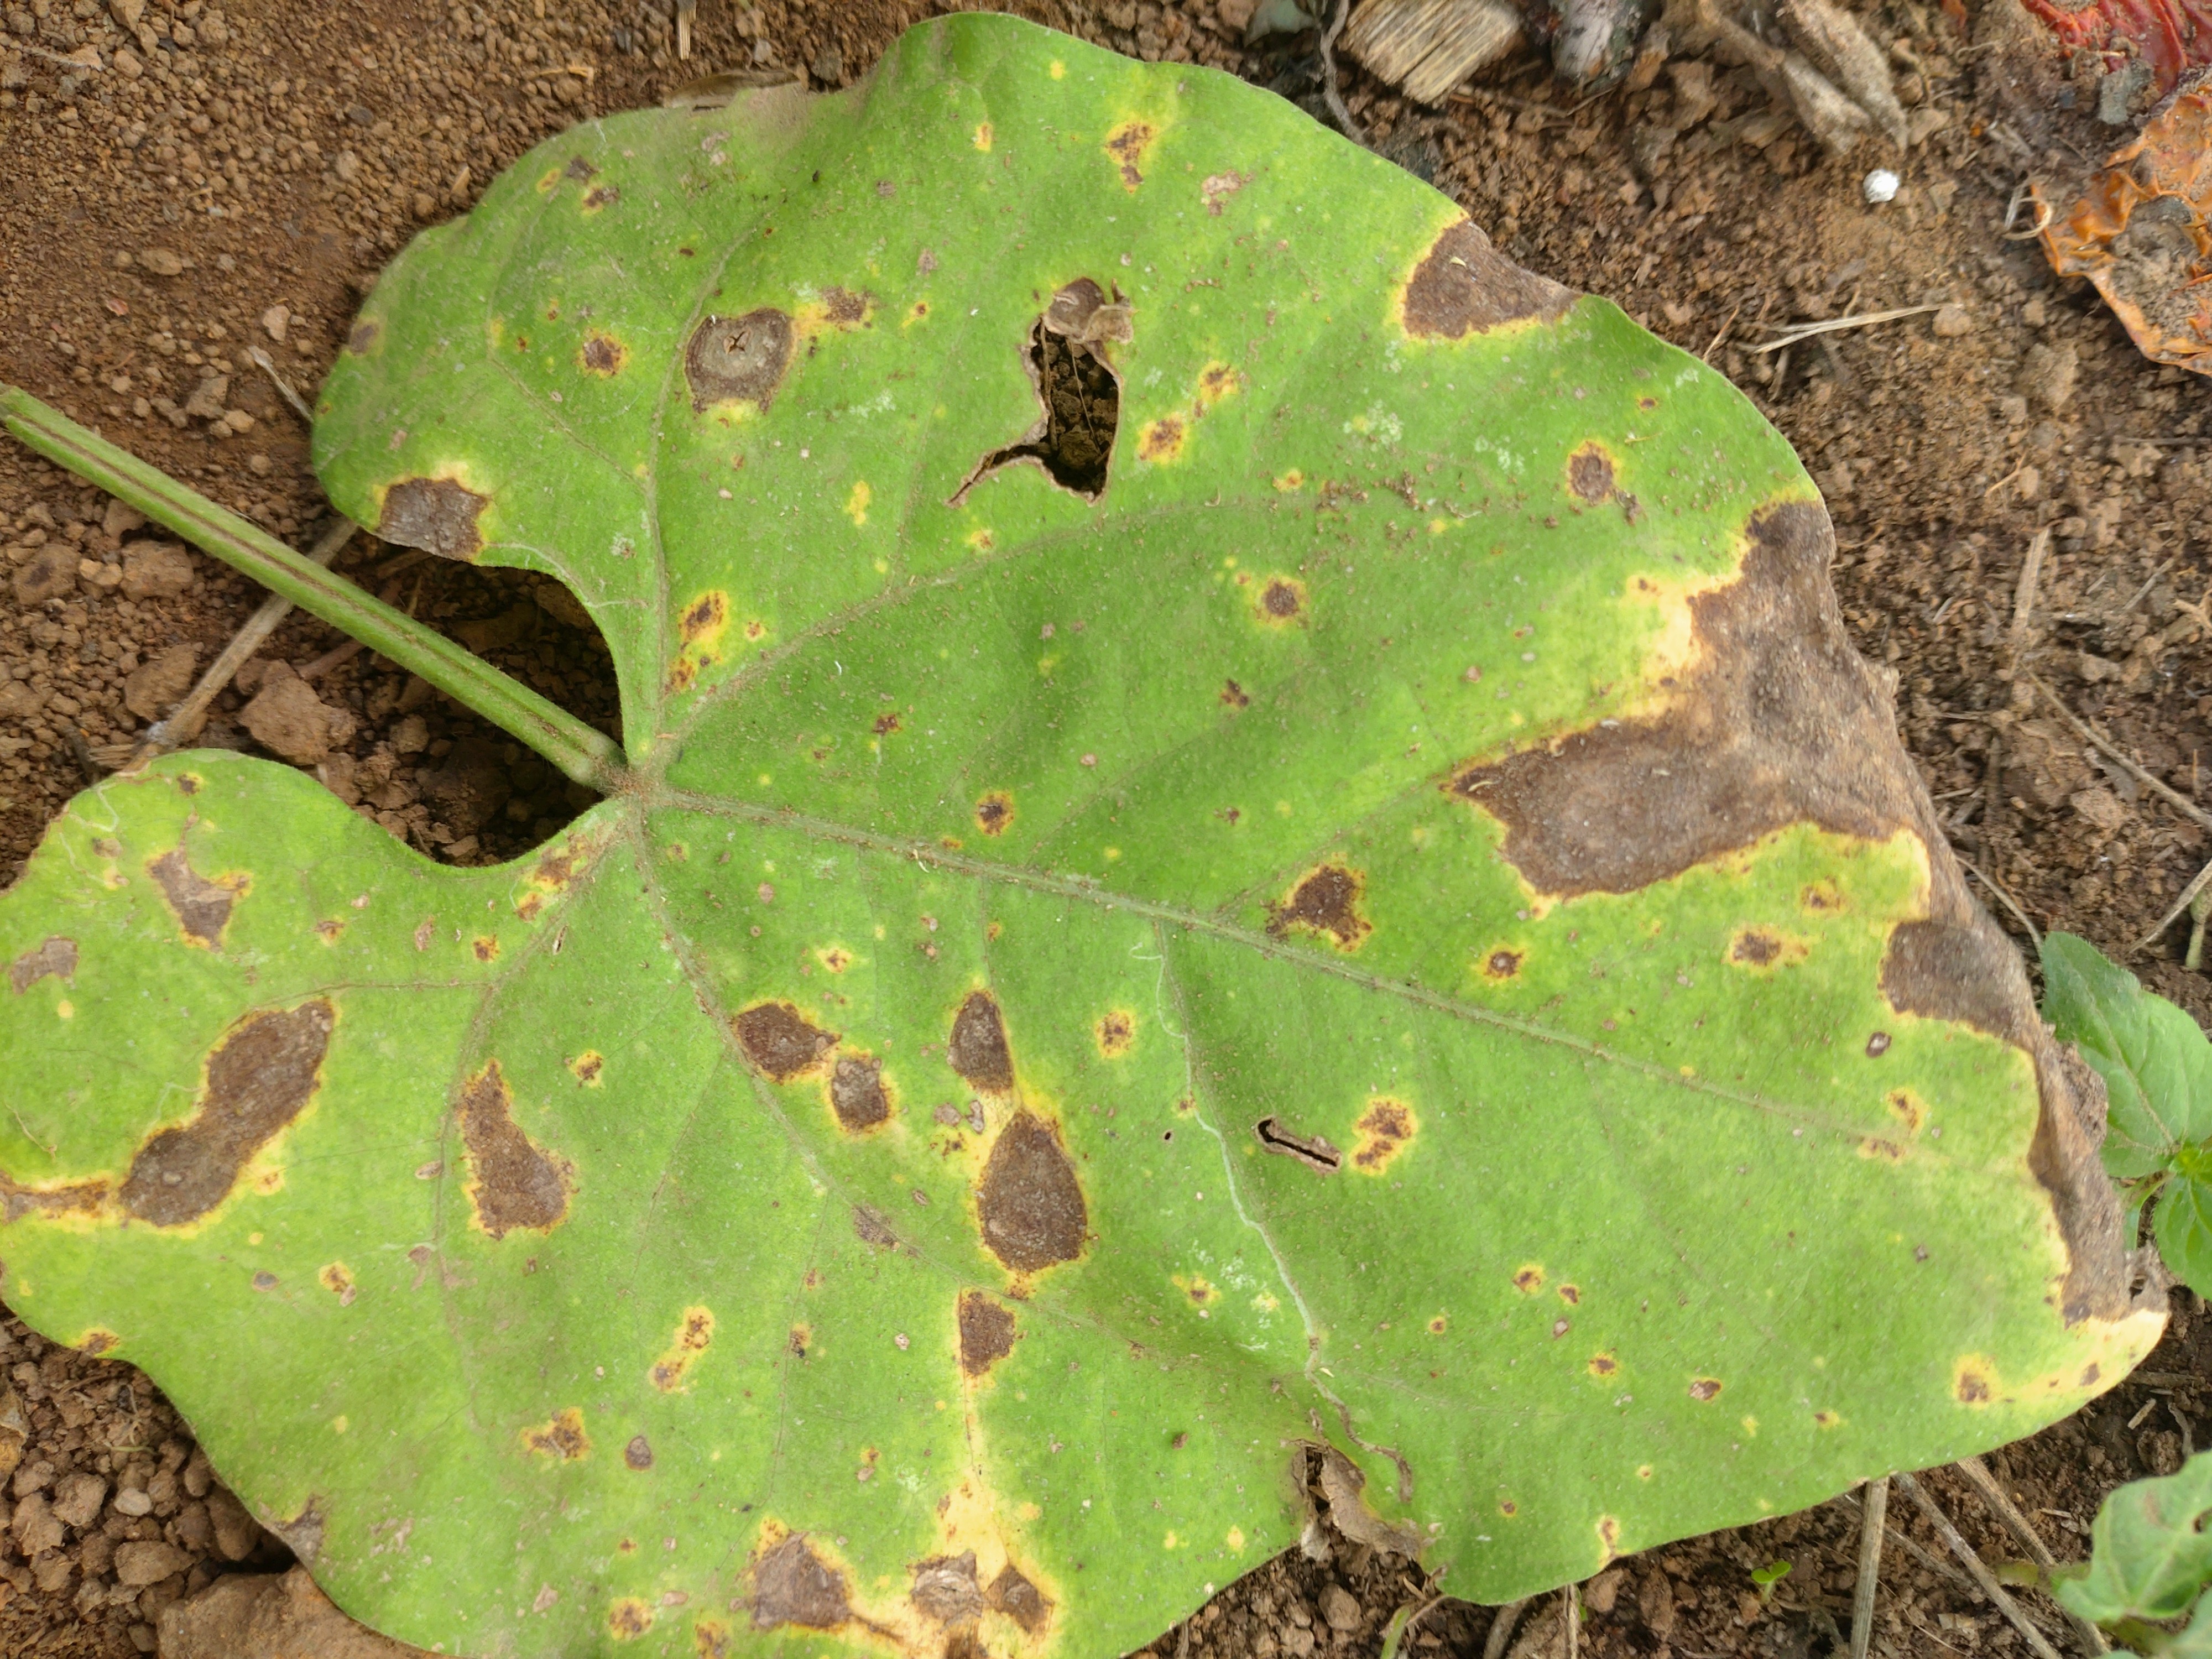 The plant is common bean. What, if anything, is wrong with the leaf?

rust
